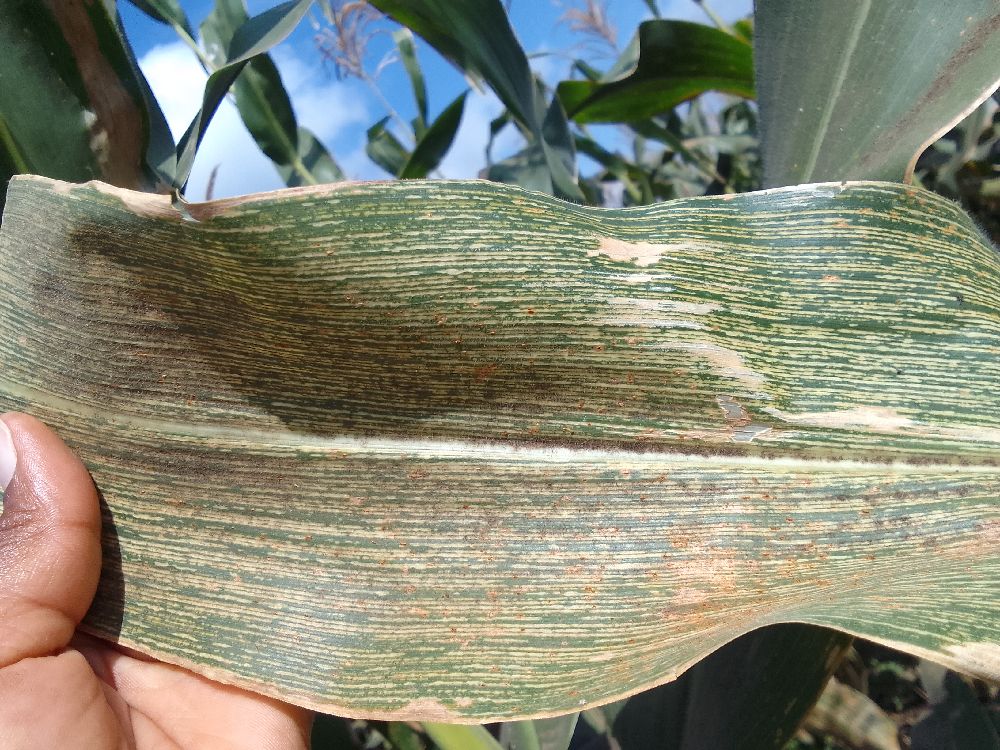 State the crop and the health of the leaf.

maize, maize streak virus
